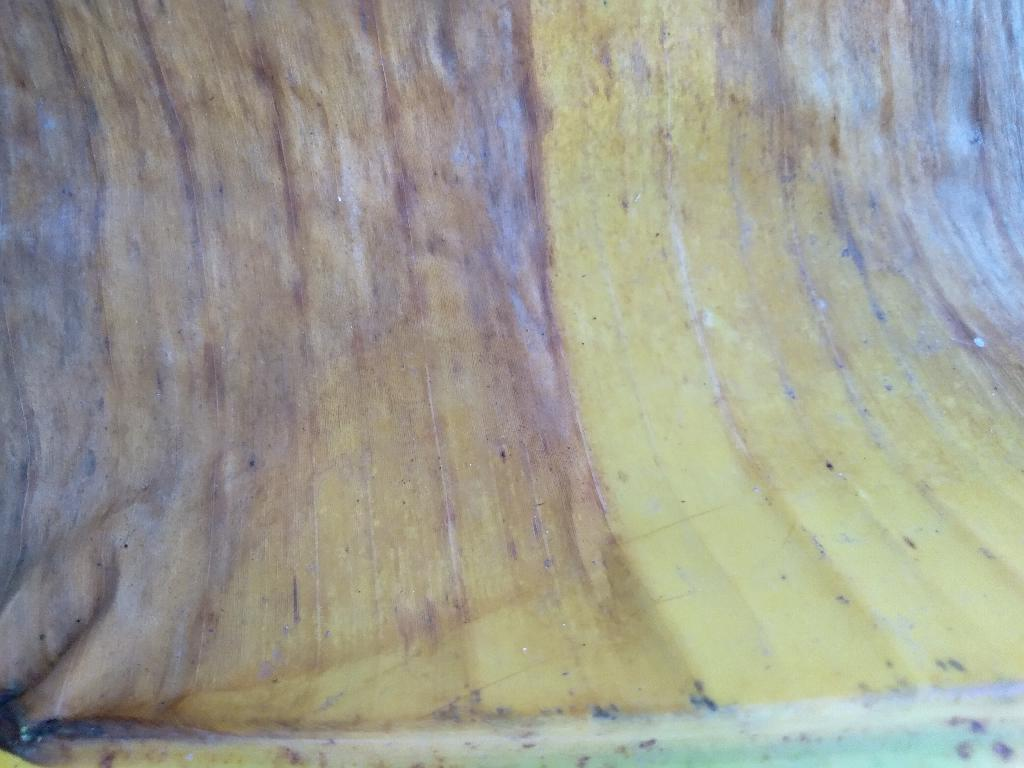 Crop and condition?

banana, fusarium wilt race 1
